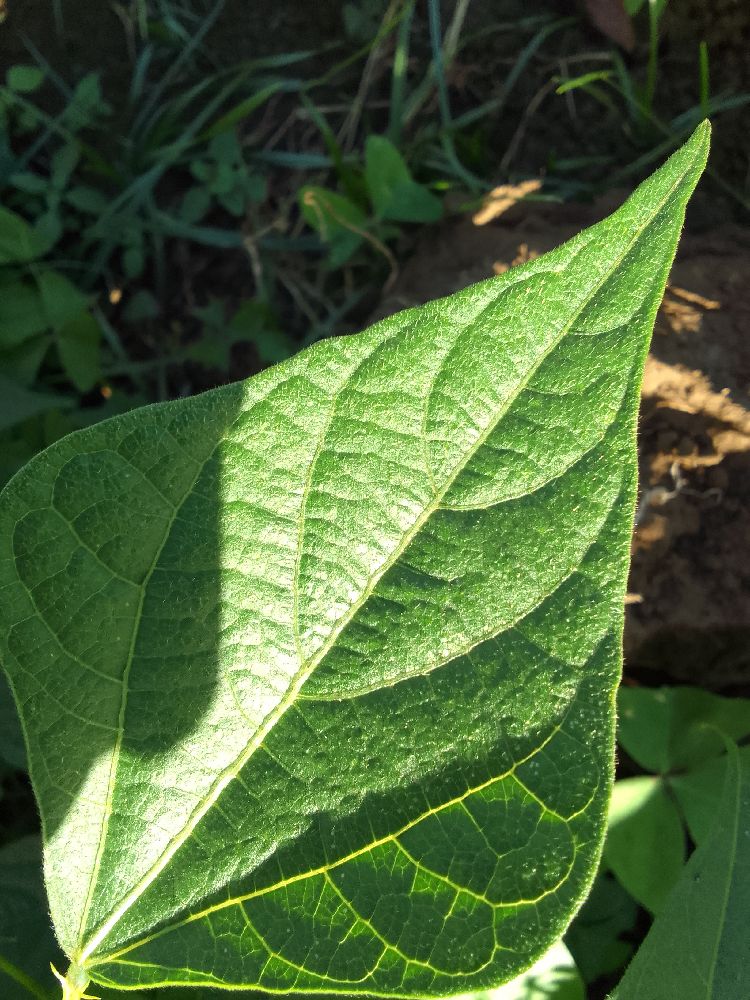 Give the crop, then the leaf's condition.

common bean, healthy
